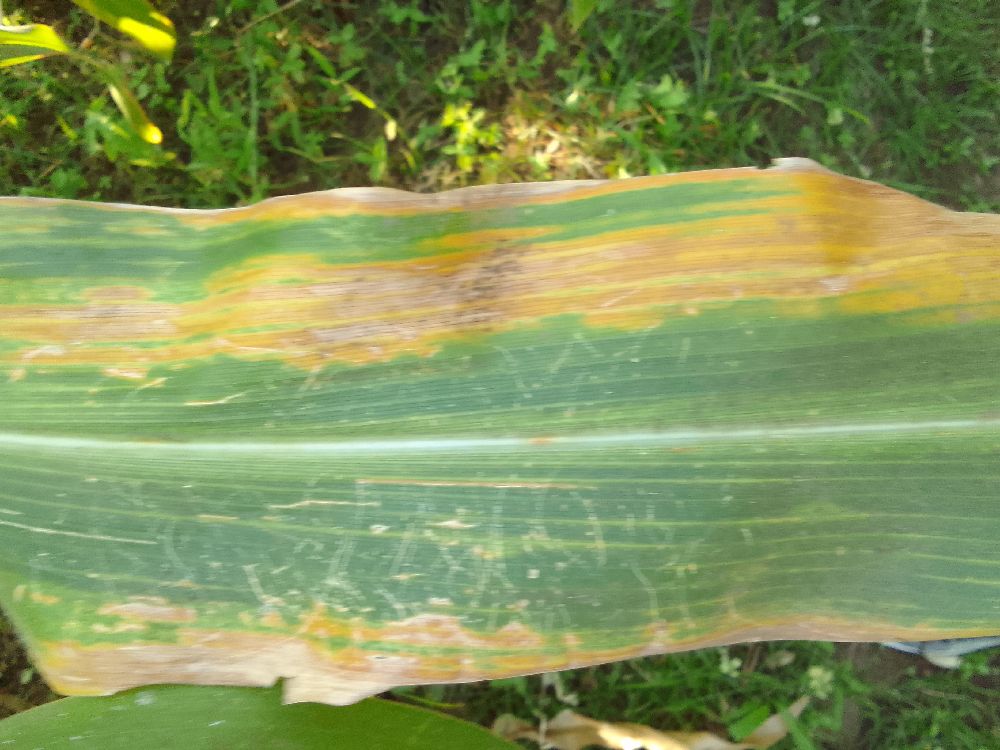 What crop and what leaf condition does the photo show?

maize, maize lethal necrosis
